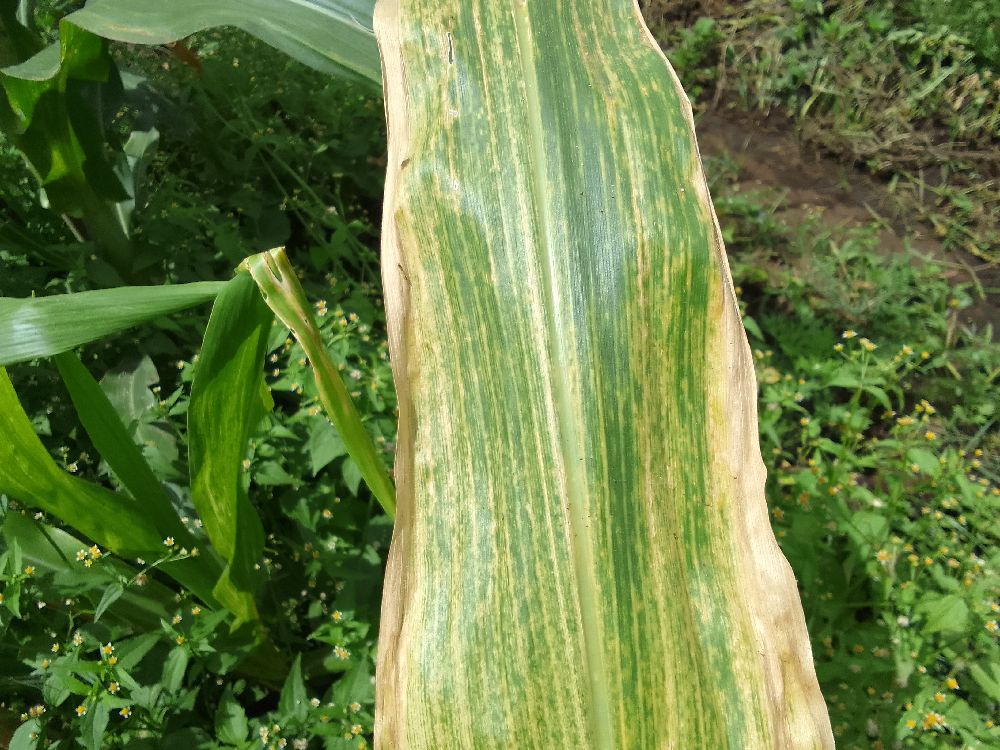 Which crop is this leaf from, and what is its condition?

maize, maize lethal necrosis
